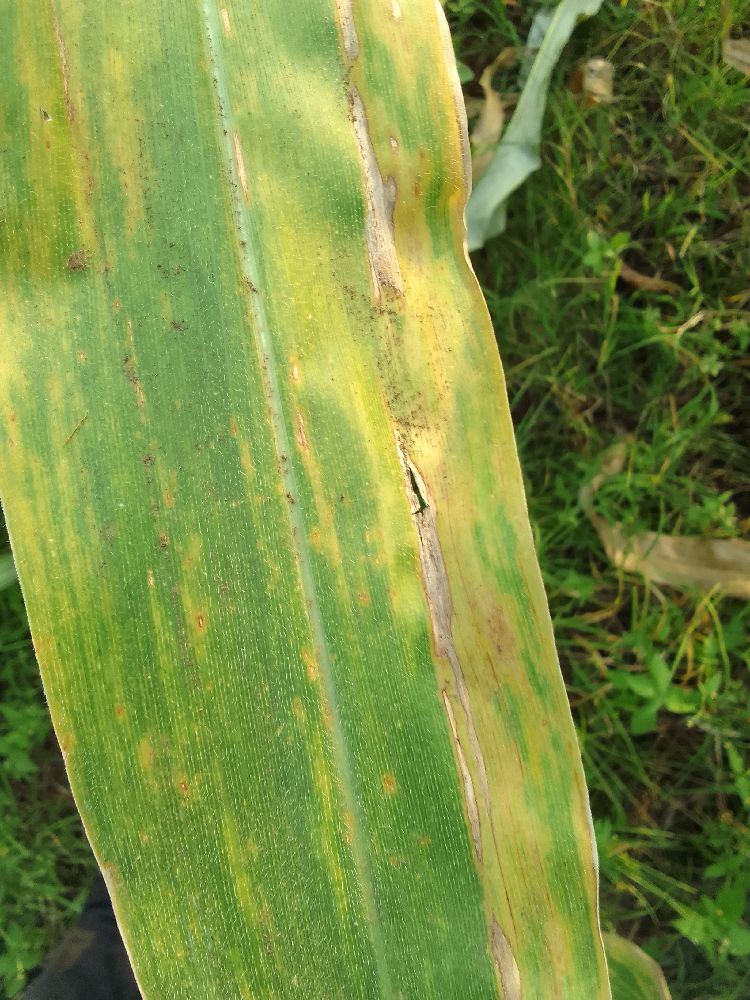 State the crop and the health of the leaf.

maize, maize lethal necrosis
